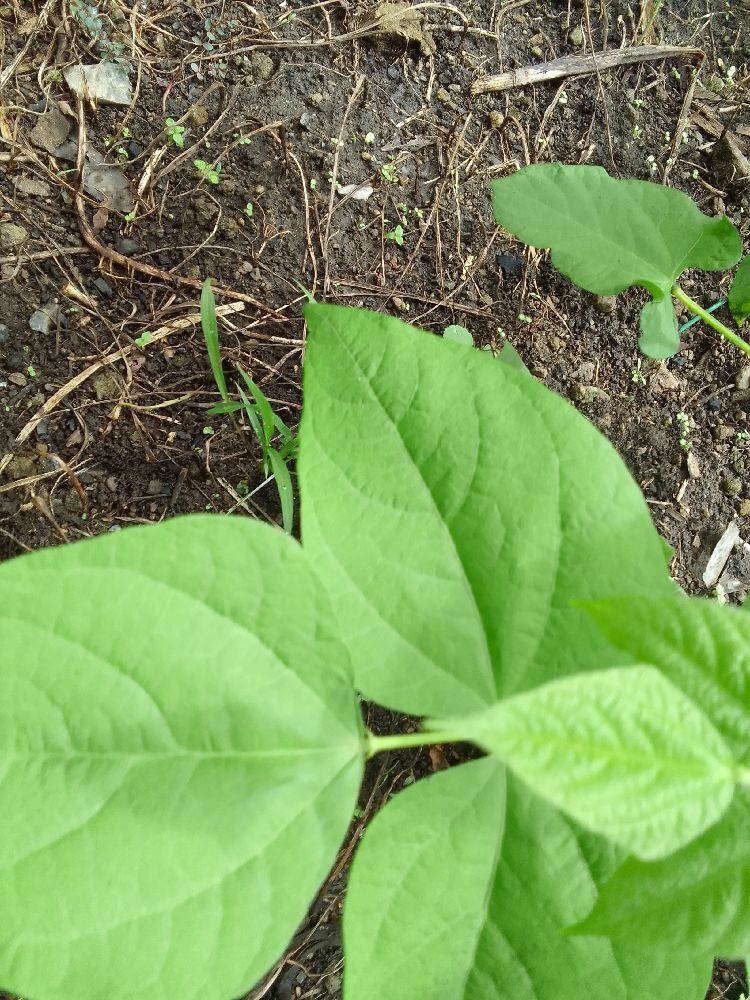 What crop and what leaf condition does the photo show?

common bean, healthy
